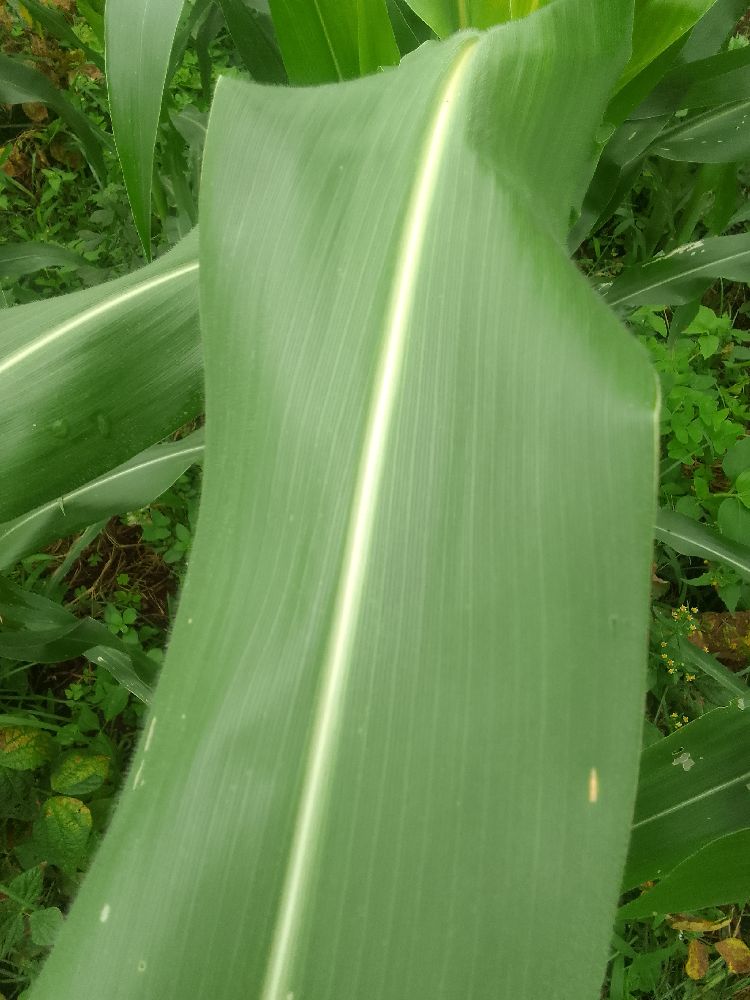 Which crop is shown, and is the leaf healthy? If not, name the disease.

maize, healthy
